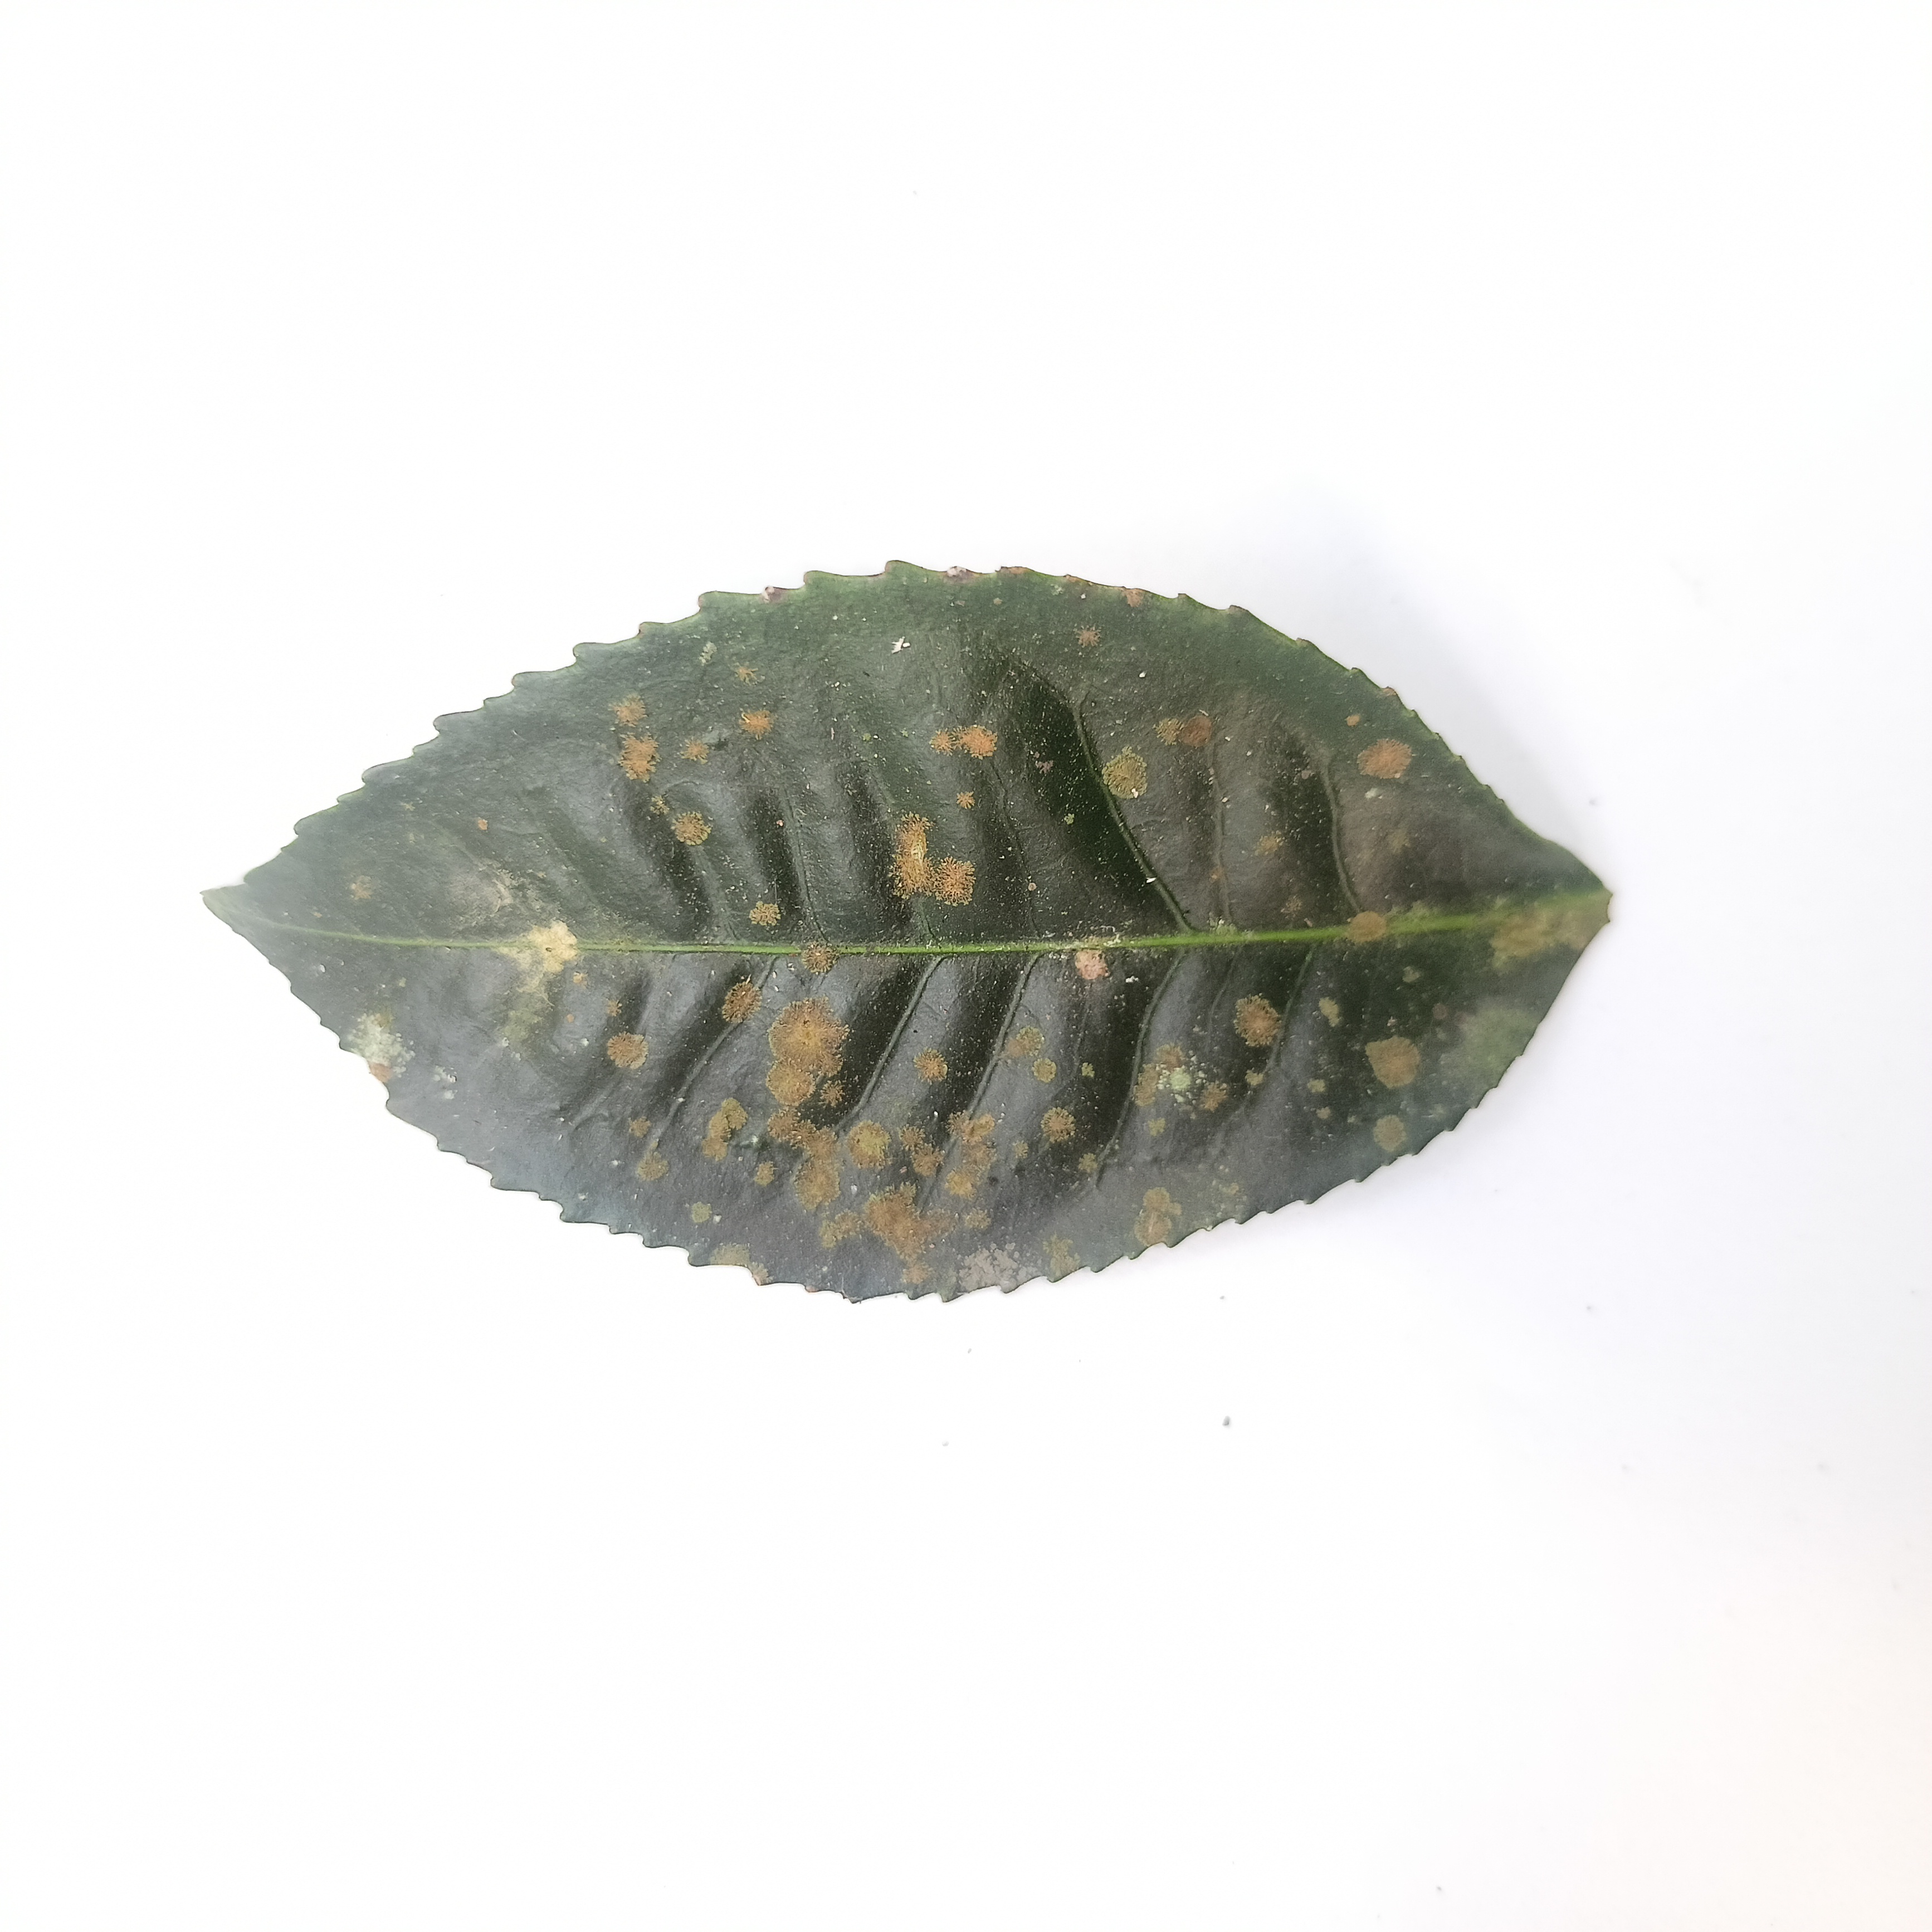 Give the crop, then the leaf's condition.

tea, algal leaf
